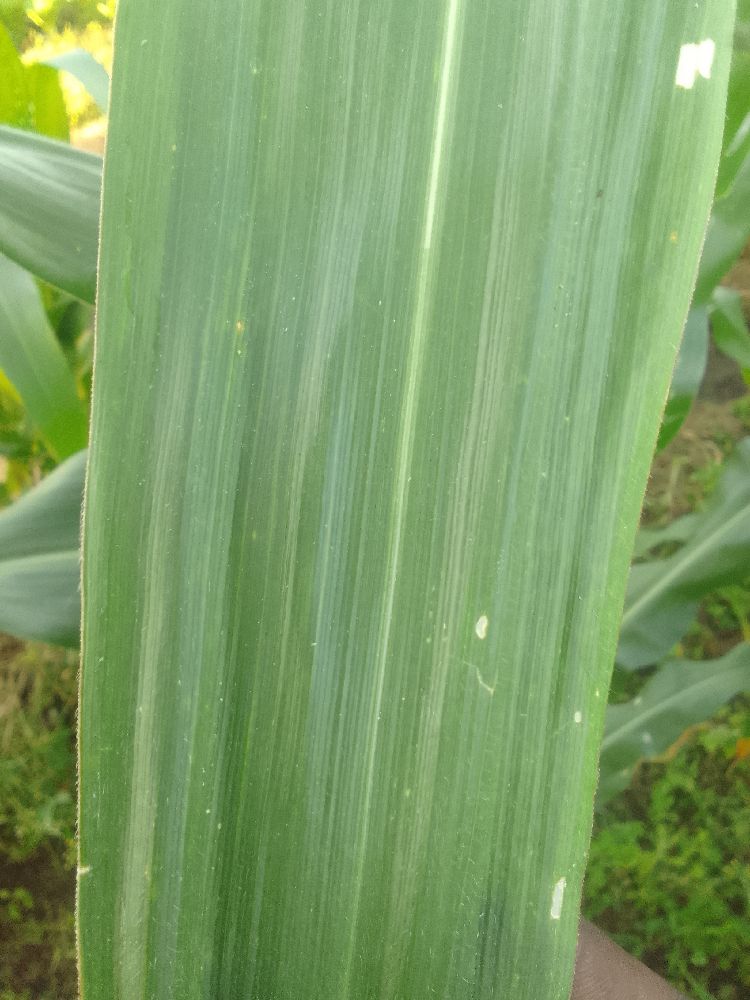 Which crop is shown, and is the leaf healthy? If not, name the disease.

maize, healthy
